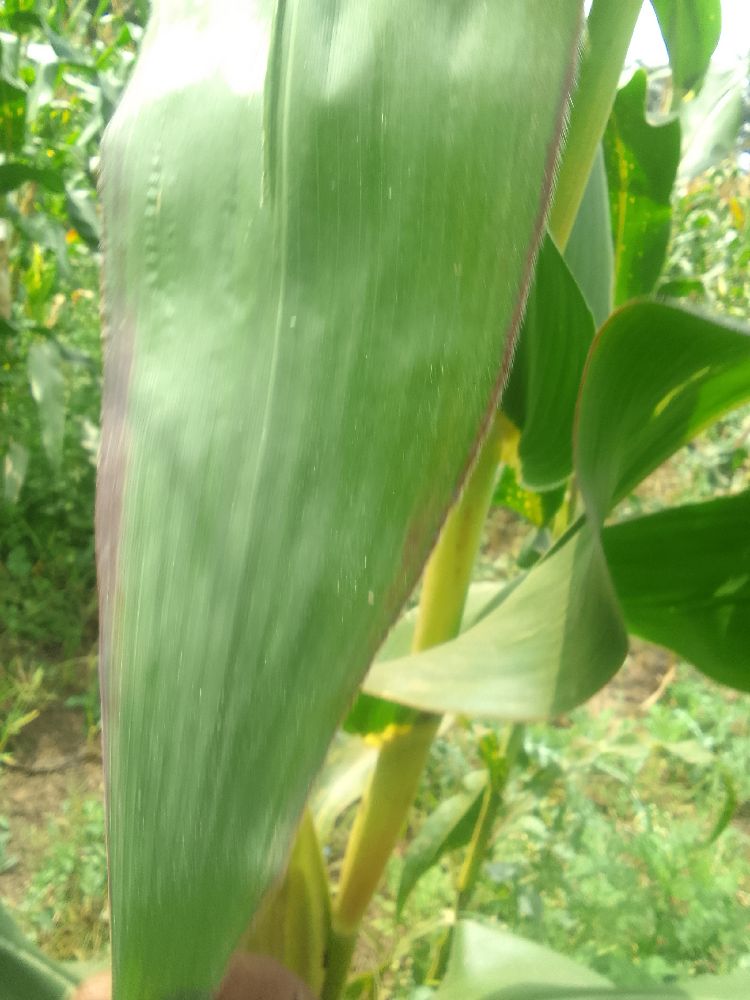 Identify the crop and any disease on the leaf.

maize, healthy
